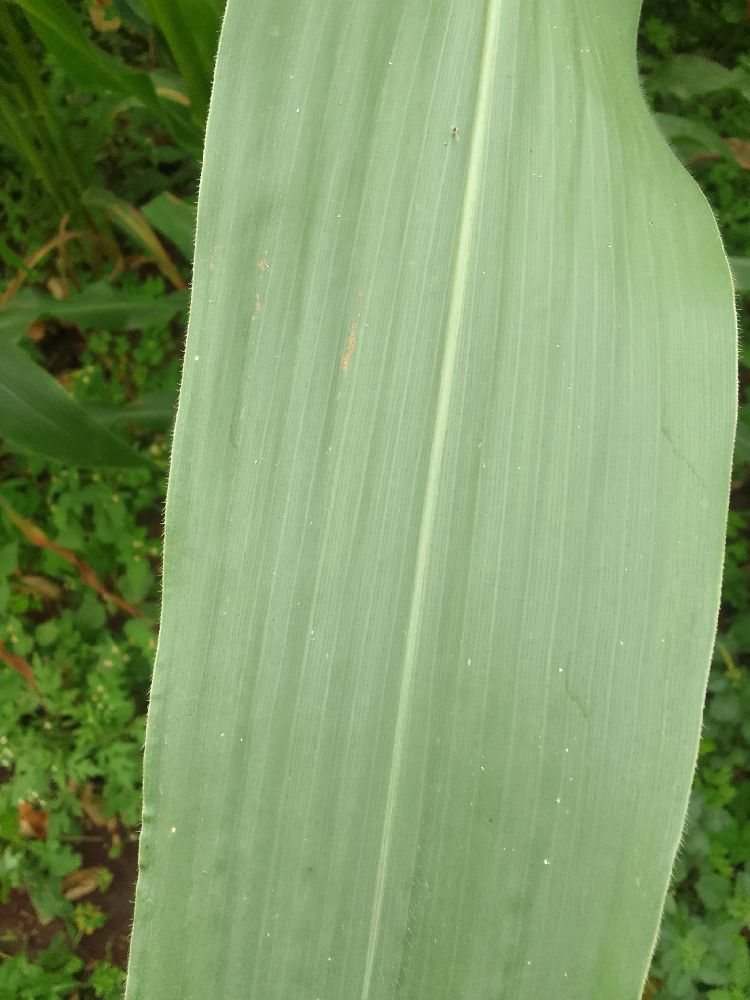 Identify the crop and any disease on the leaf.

maize, healthy
